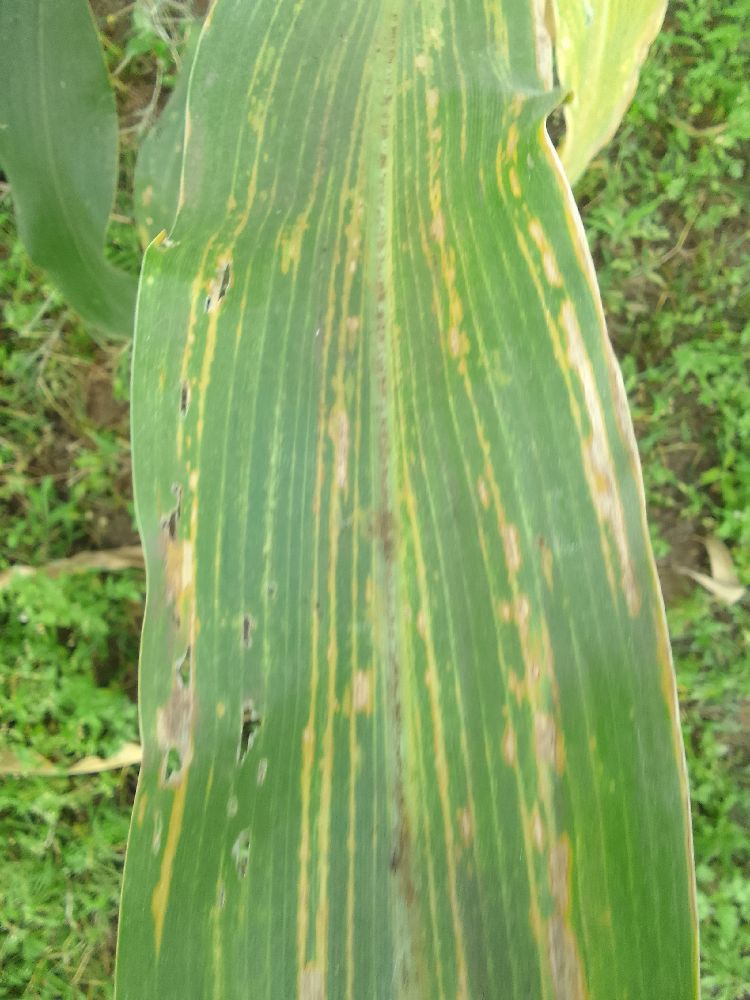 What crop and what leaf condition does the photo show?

maize, maize lethal necrosis
